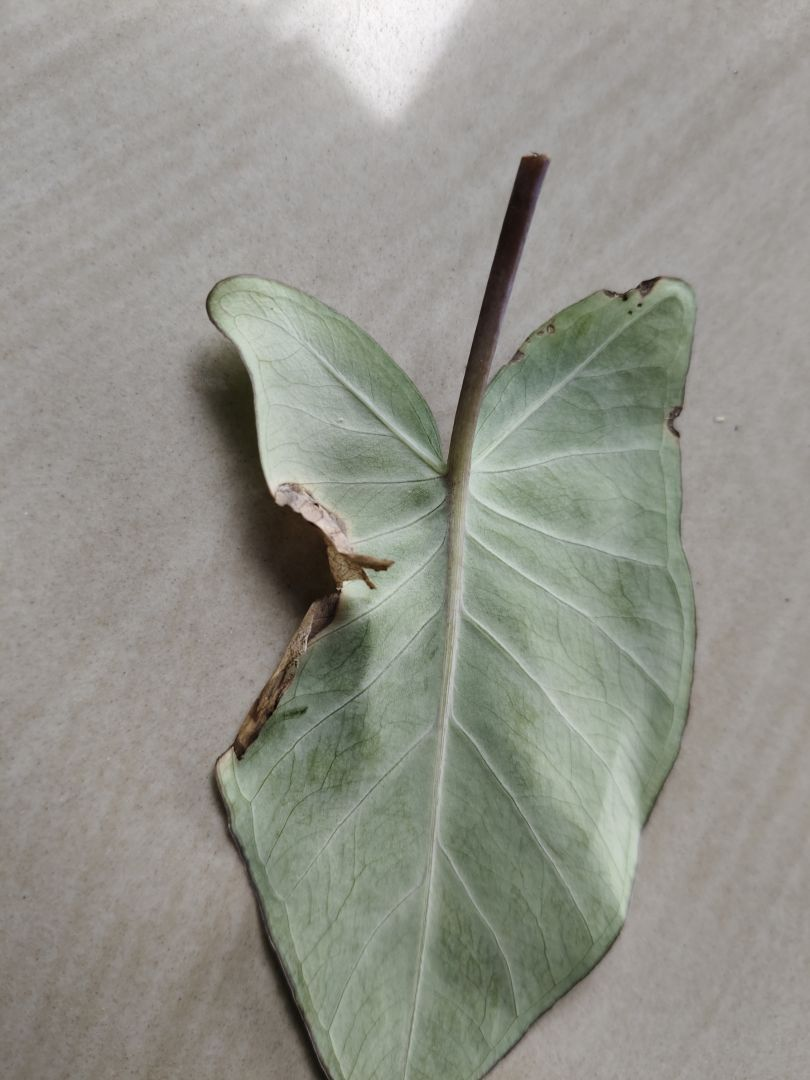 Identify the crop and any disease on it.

taro, leaf blight
